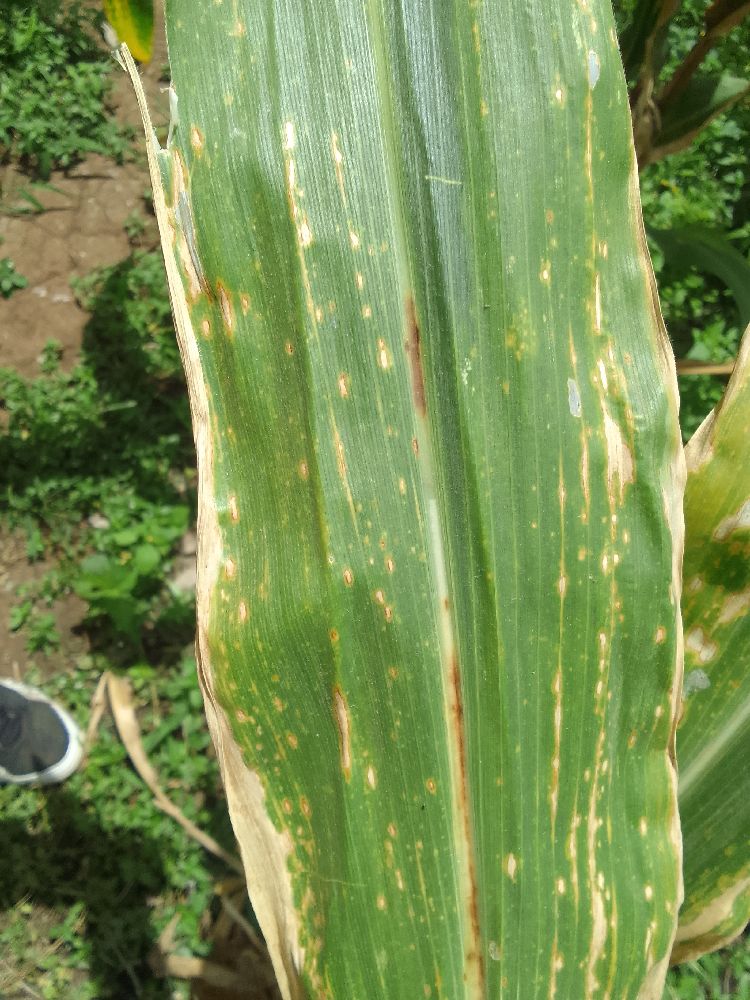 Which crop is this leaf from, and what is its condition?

maize, maize lethal necrosis
